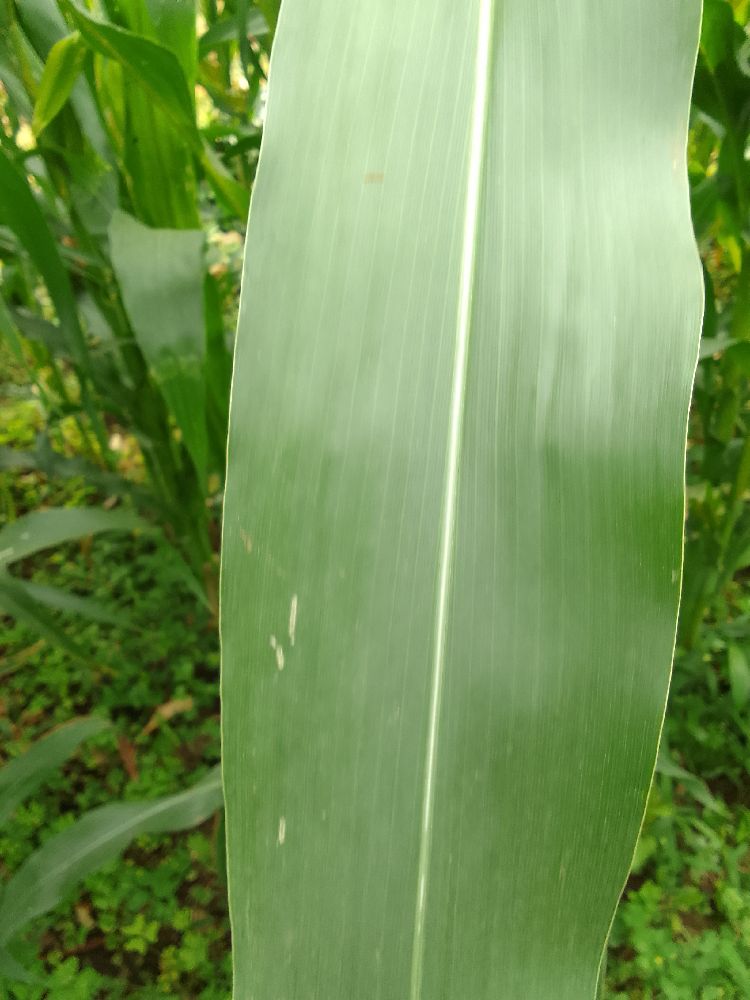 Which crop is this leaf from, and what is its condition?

maize, healthy
